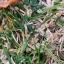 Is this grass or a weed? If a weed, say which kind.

grass
